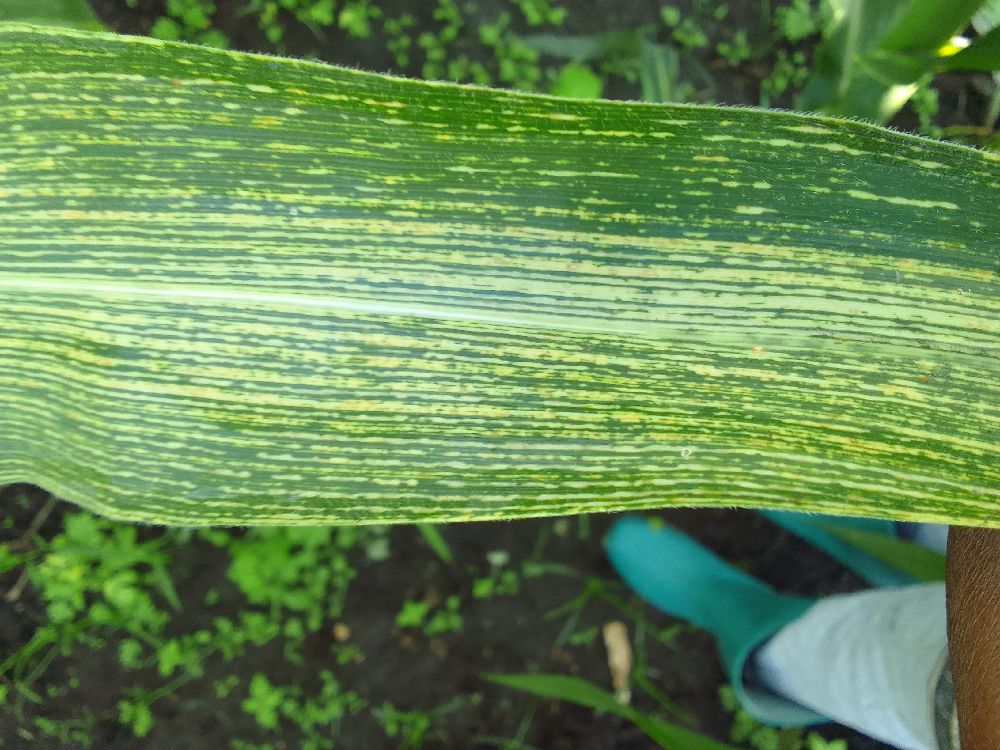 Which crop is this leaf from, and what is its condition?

maize, maize streak virus
